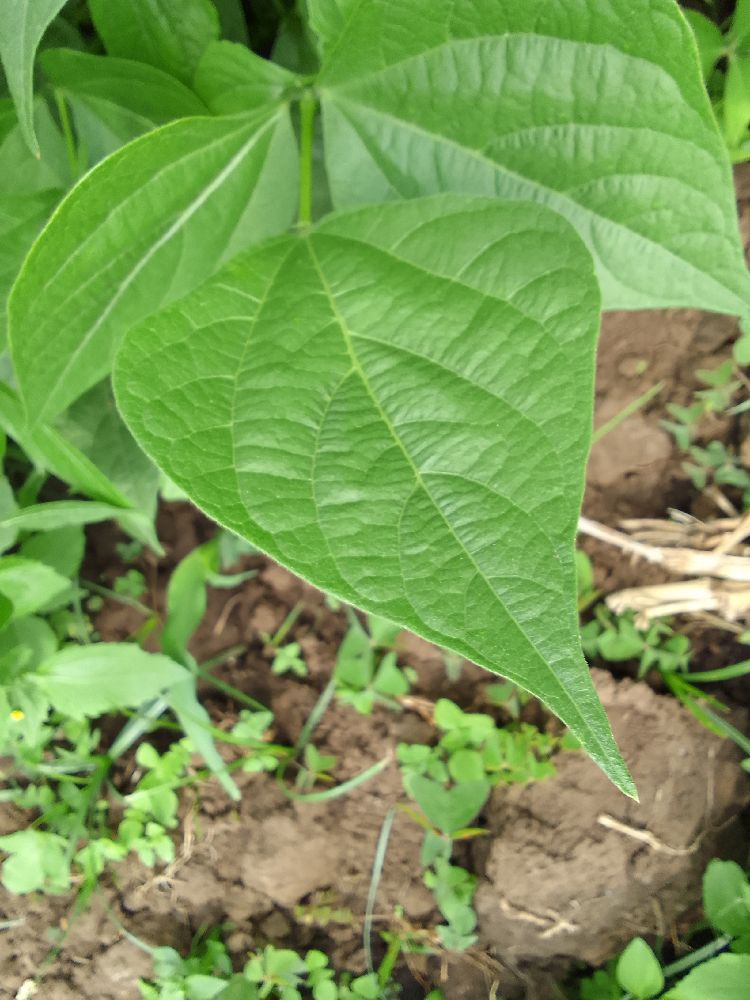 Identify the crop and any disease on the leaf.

common bean, healthy
